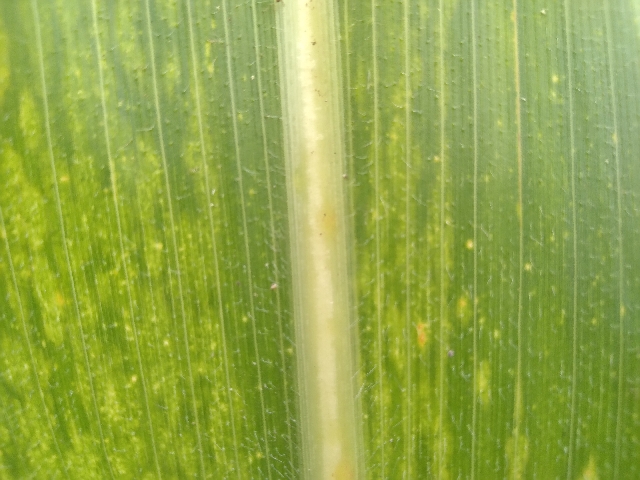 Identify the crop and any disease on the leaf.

maize, maize lethal necrosis
